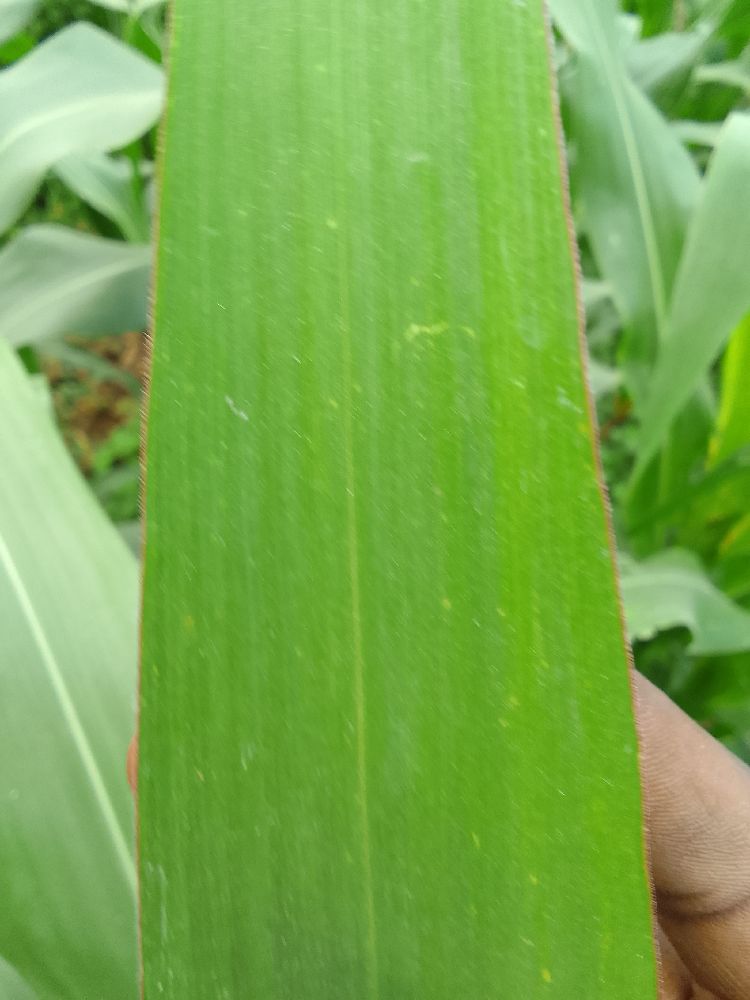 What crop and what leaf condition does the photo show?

maize, healthy
